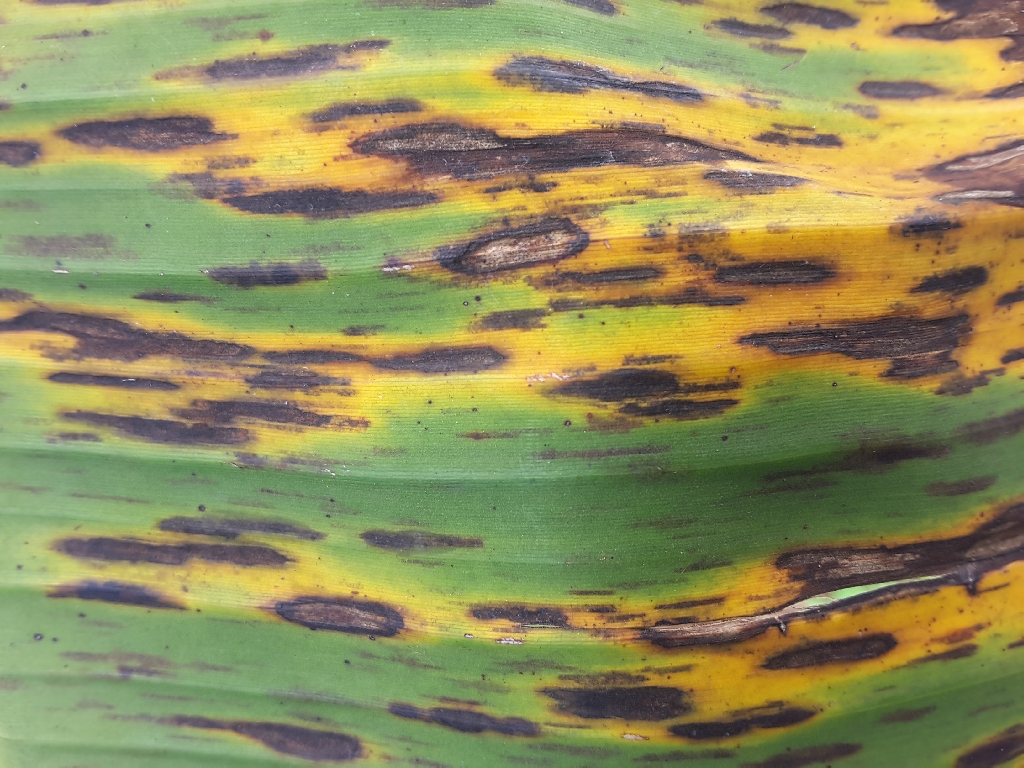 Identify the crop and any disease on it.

banana, black sigatoka
